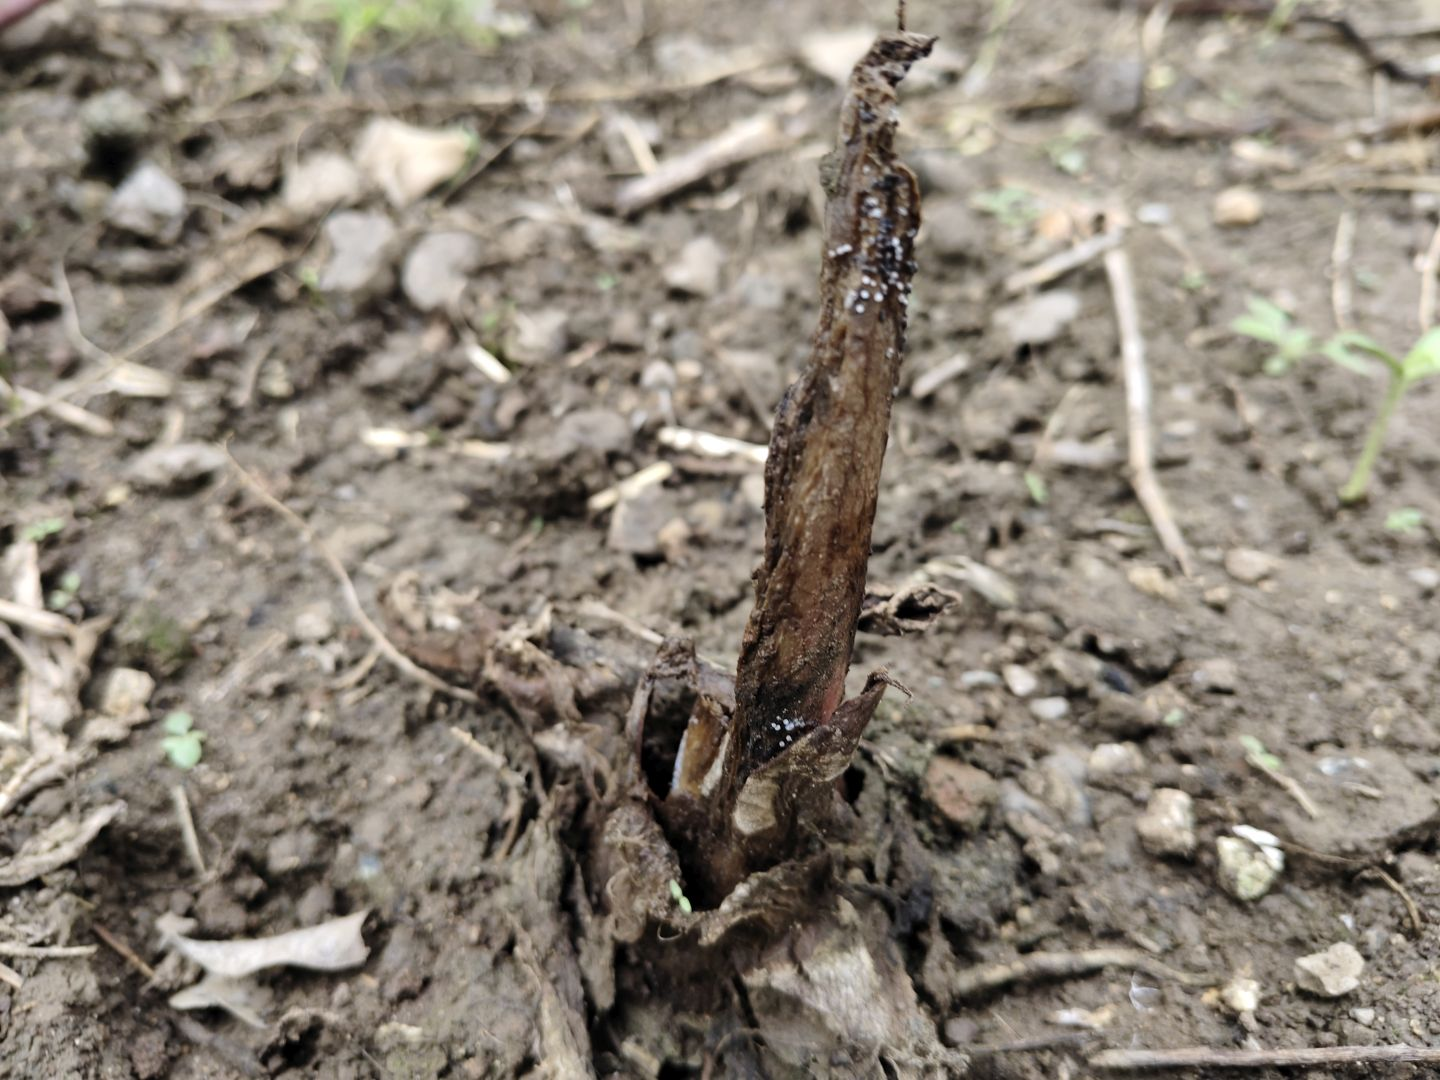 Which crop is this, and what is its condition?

taro, root rot
